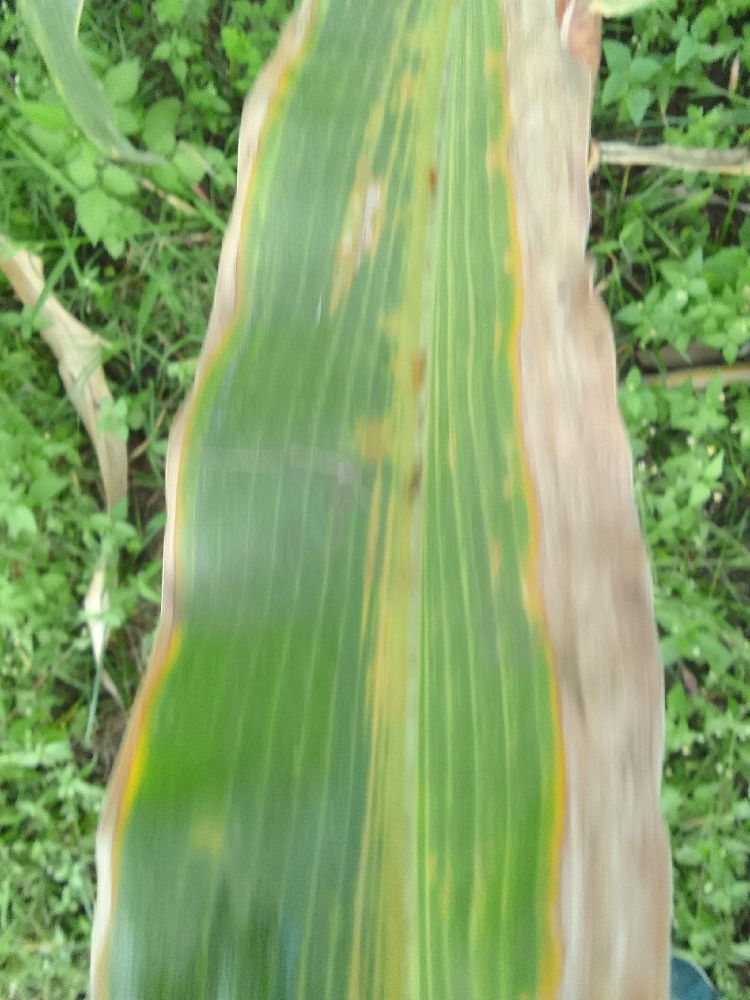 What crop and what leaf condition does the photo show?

maize, maize lethal necrosis
